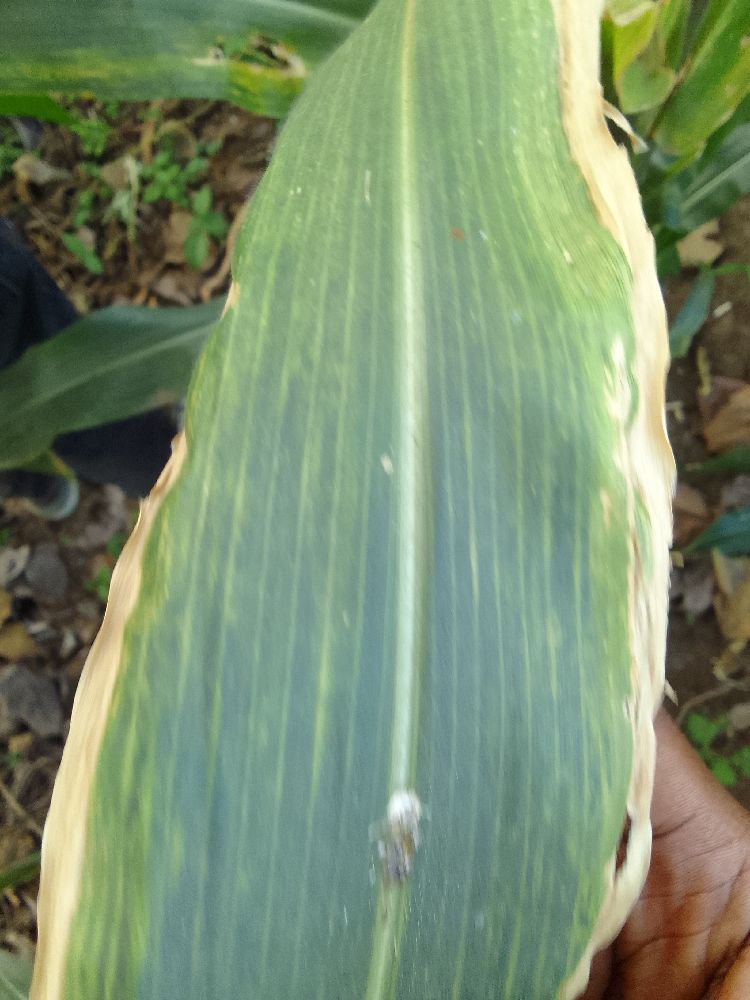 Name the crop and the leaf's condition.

maize, maize lethal necrosis
